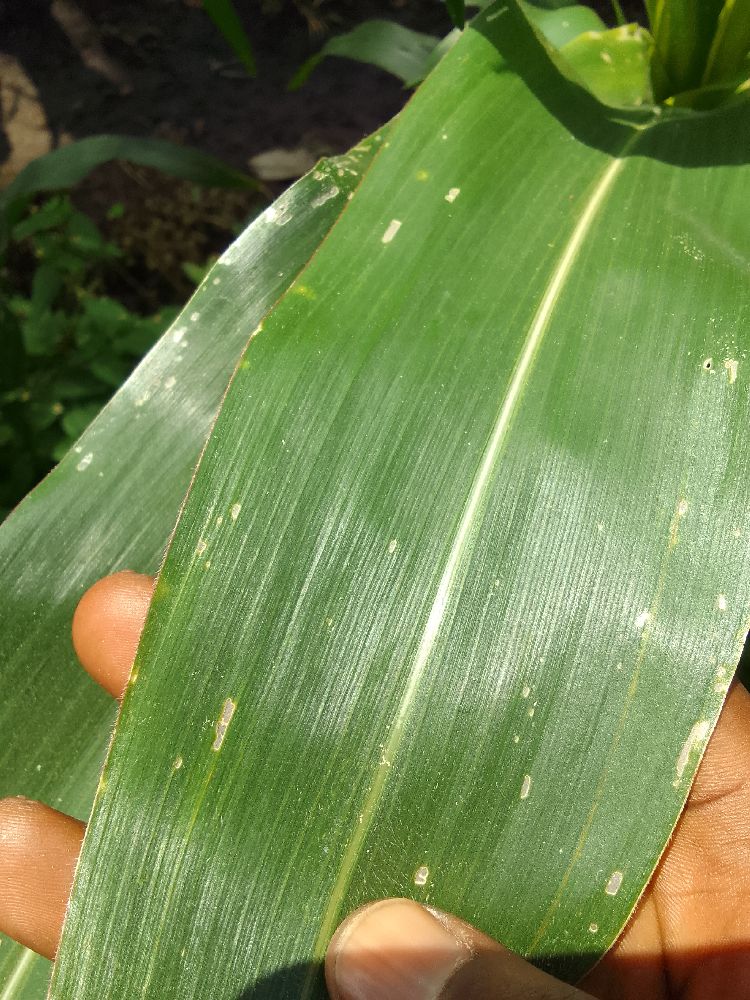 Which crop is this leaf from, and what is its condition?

maize, healthy
